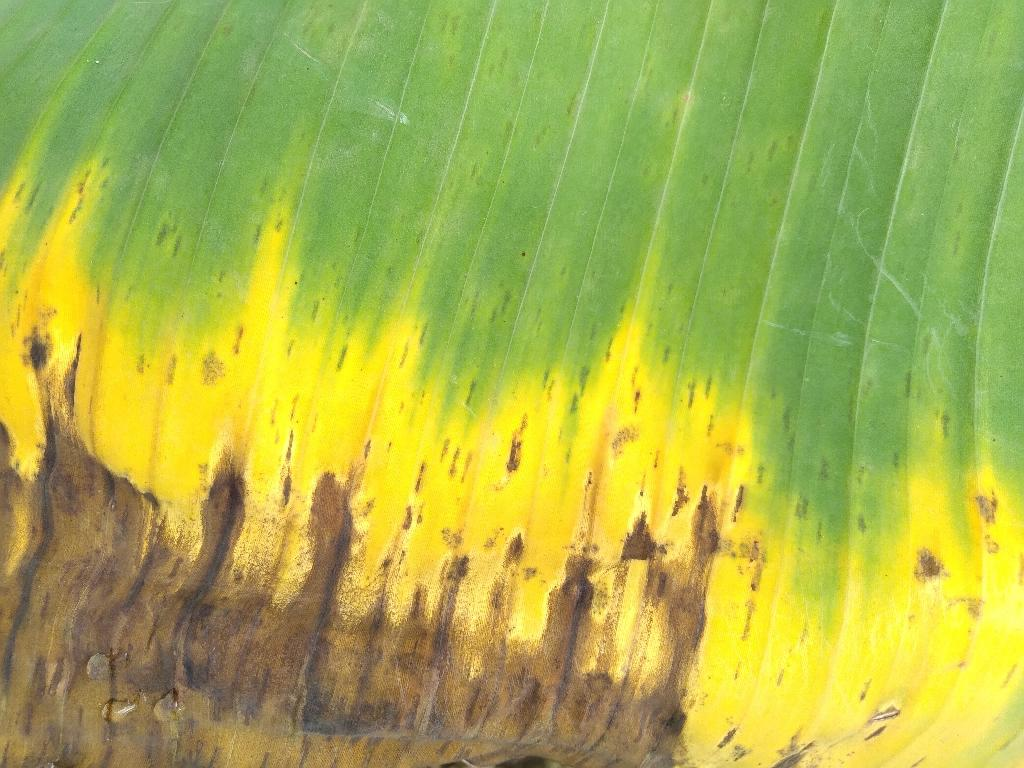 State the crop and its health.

banana, black sigatoka
